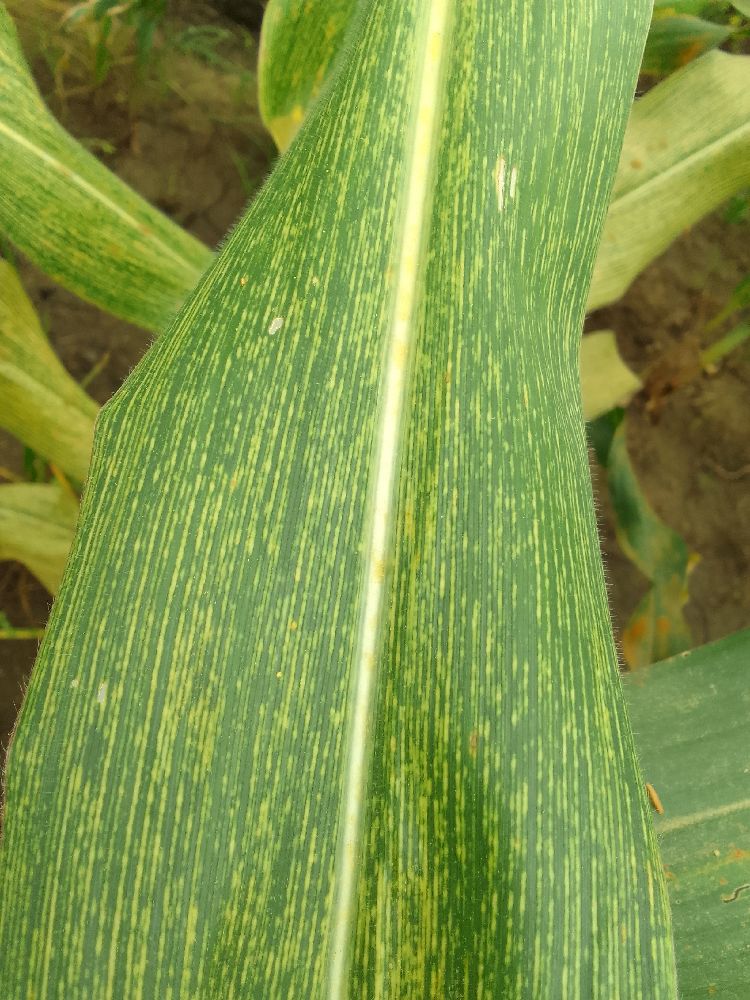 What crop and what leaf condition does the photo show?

maize, maize streak virus
